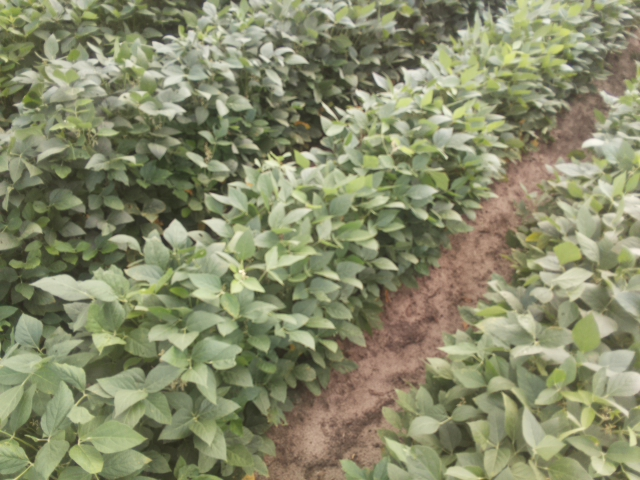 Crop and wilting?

soybean, leaves with no wilting
